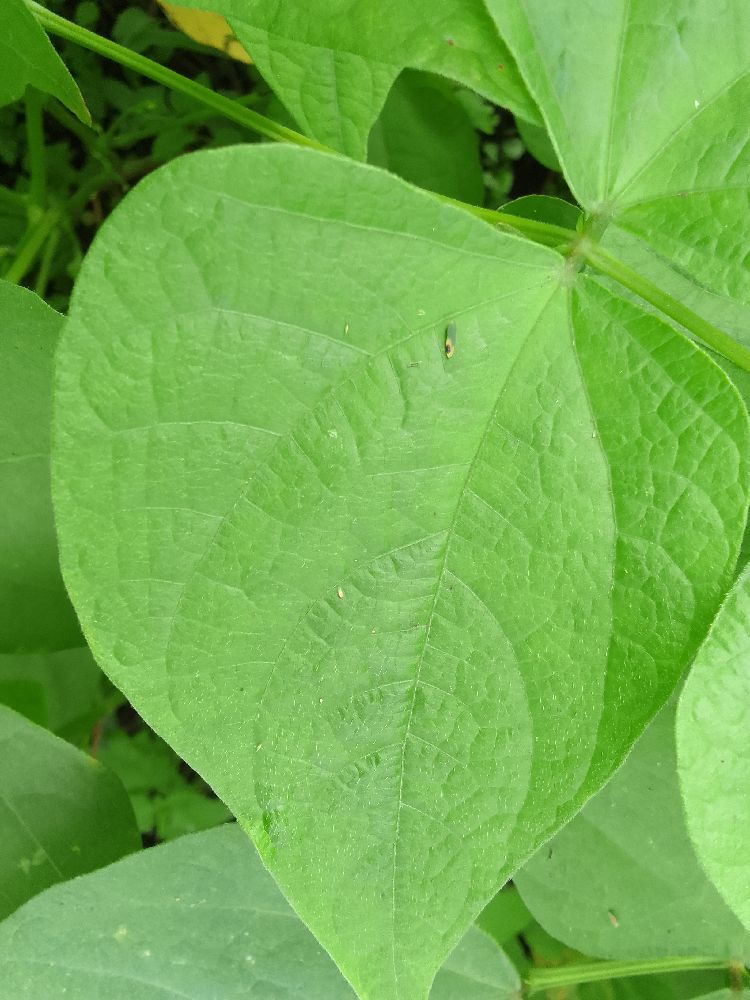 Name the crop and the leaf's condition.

common bean, healthy
